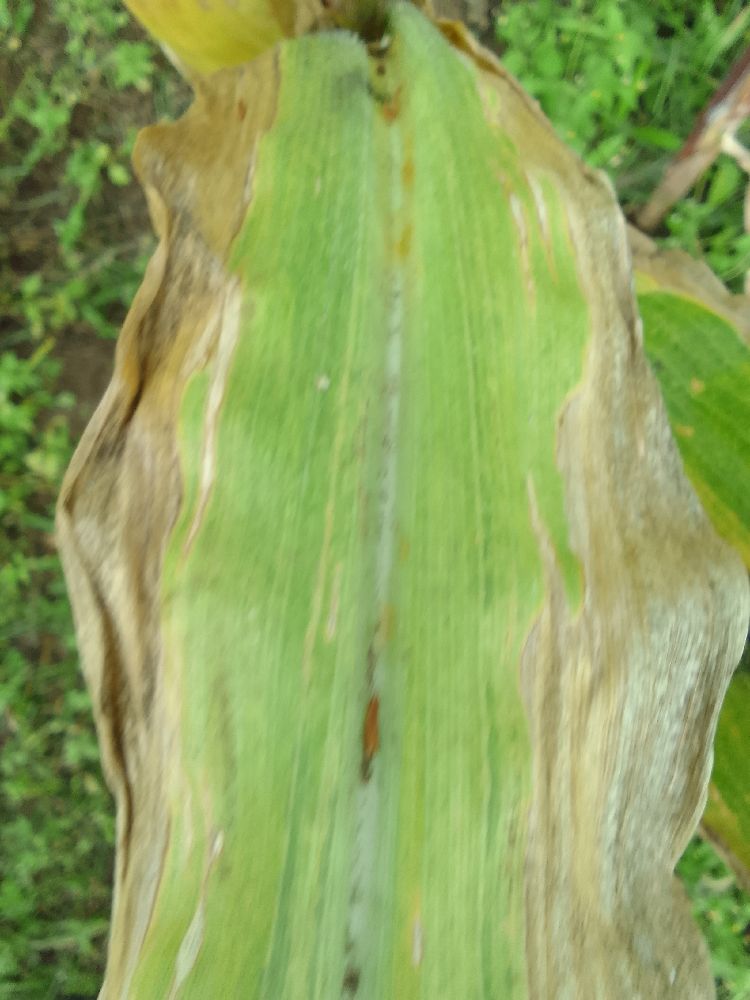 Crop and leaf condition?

maize, maize lethal necrosis
